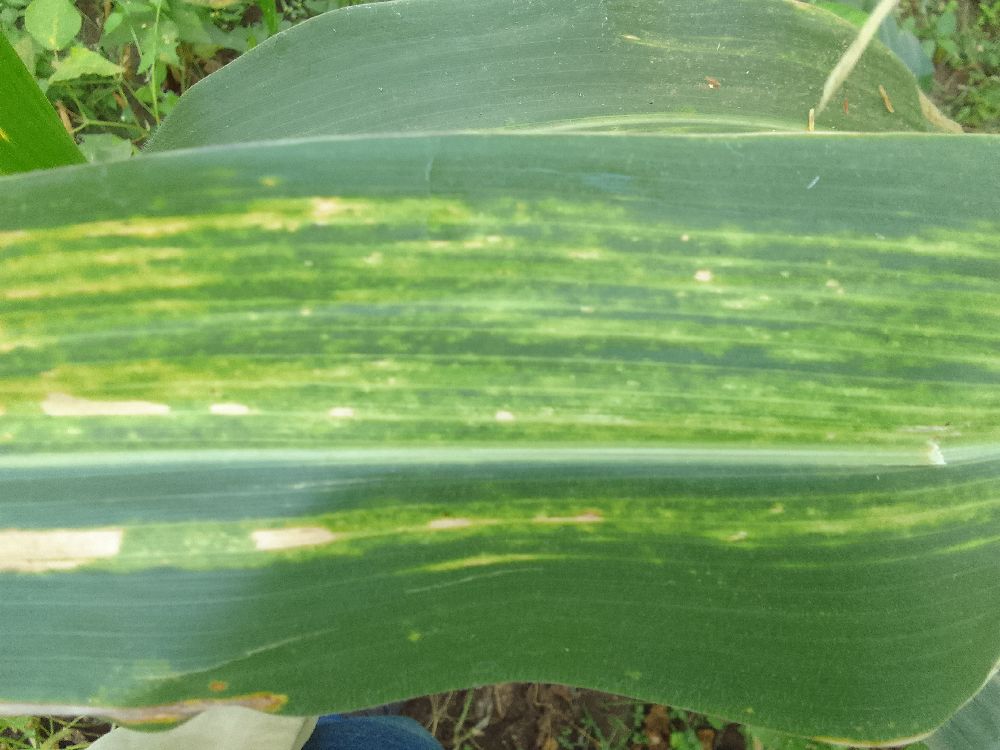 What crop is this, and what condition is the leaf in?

maize, maize lethal necrosis
